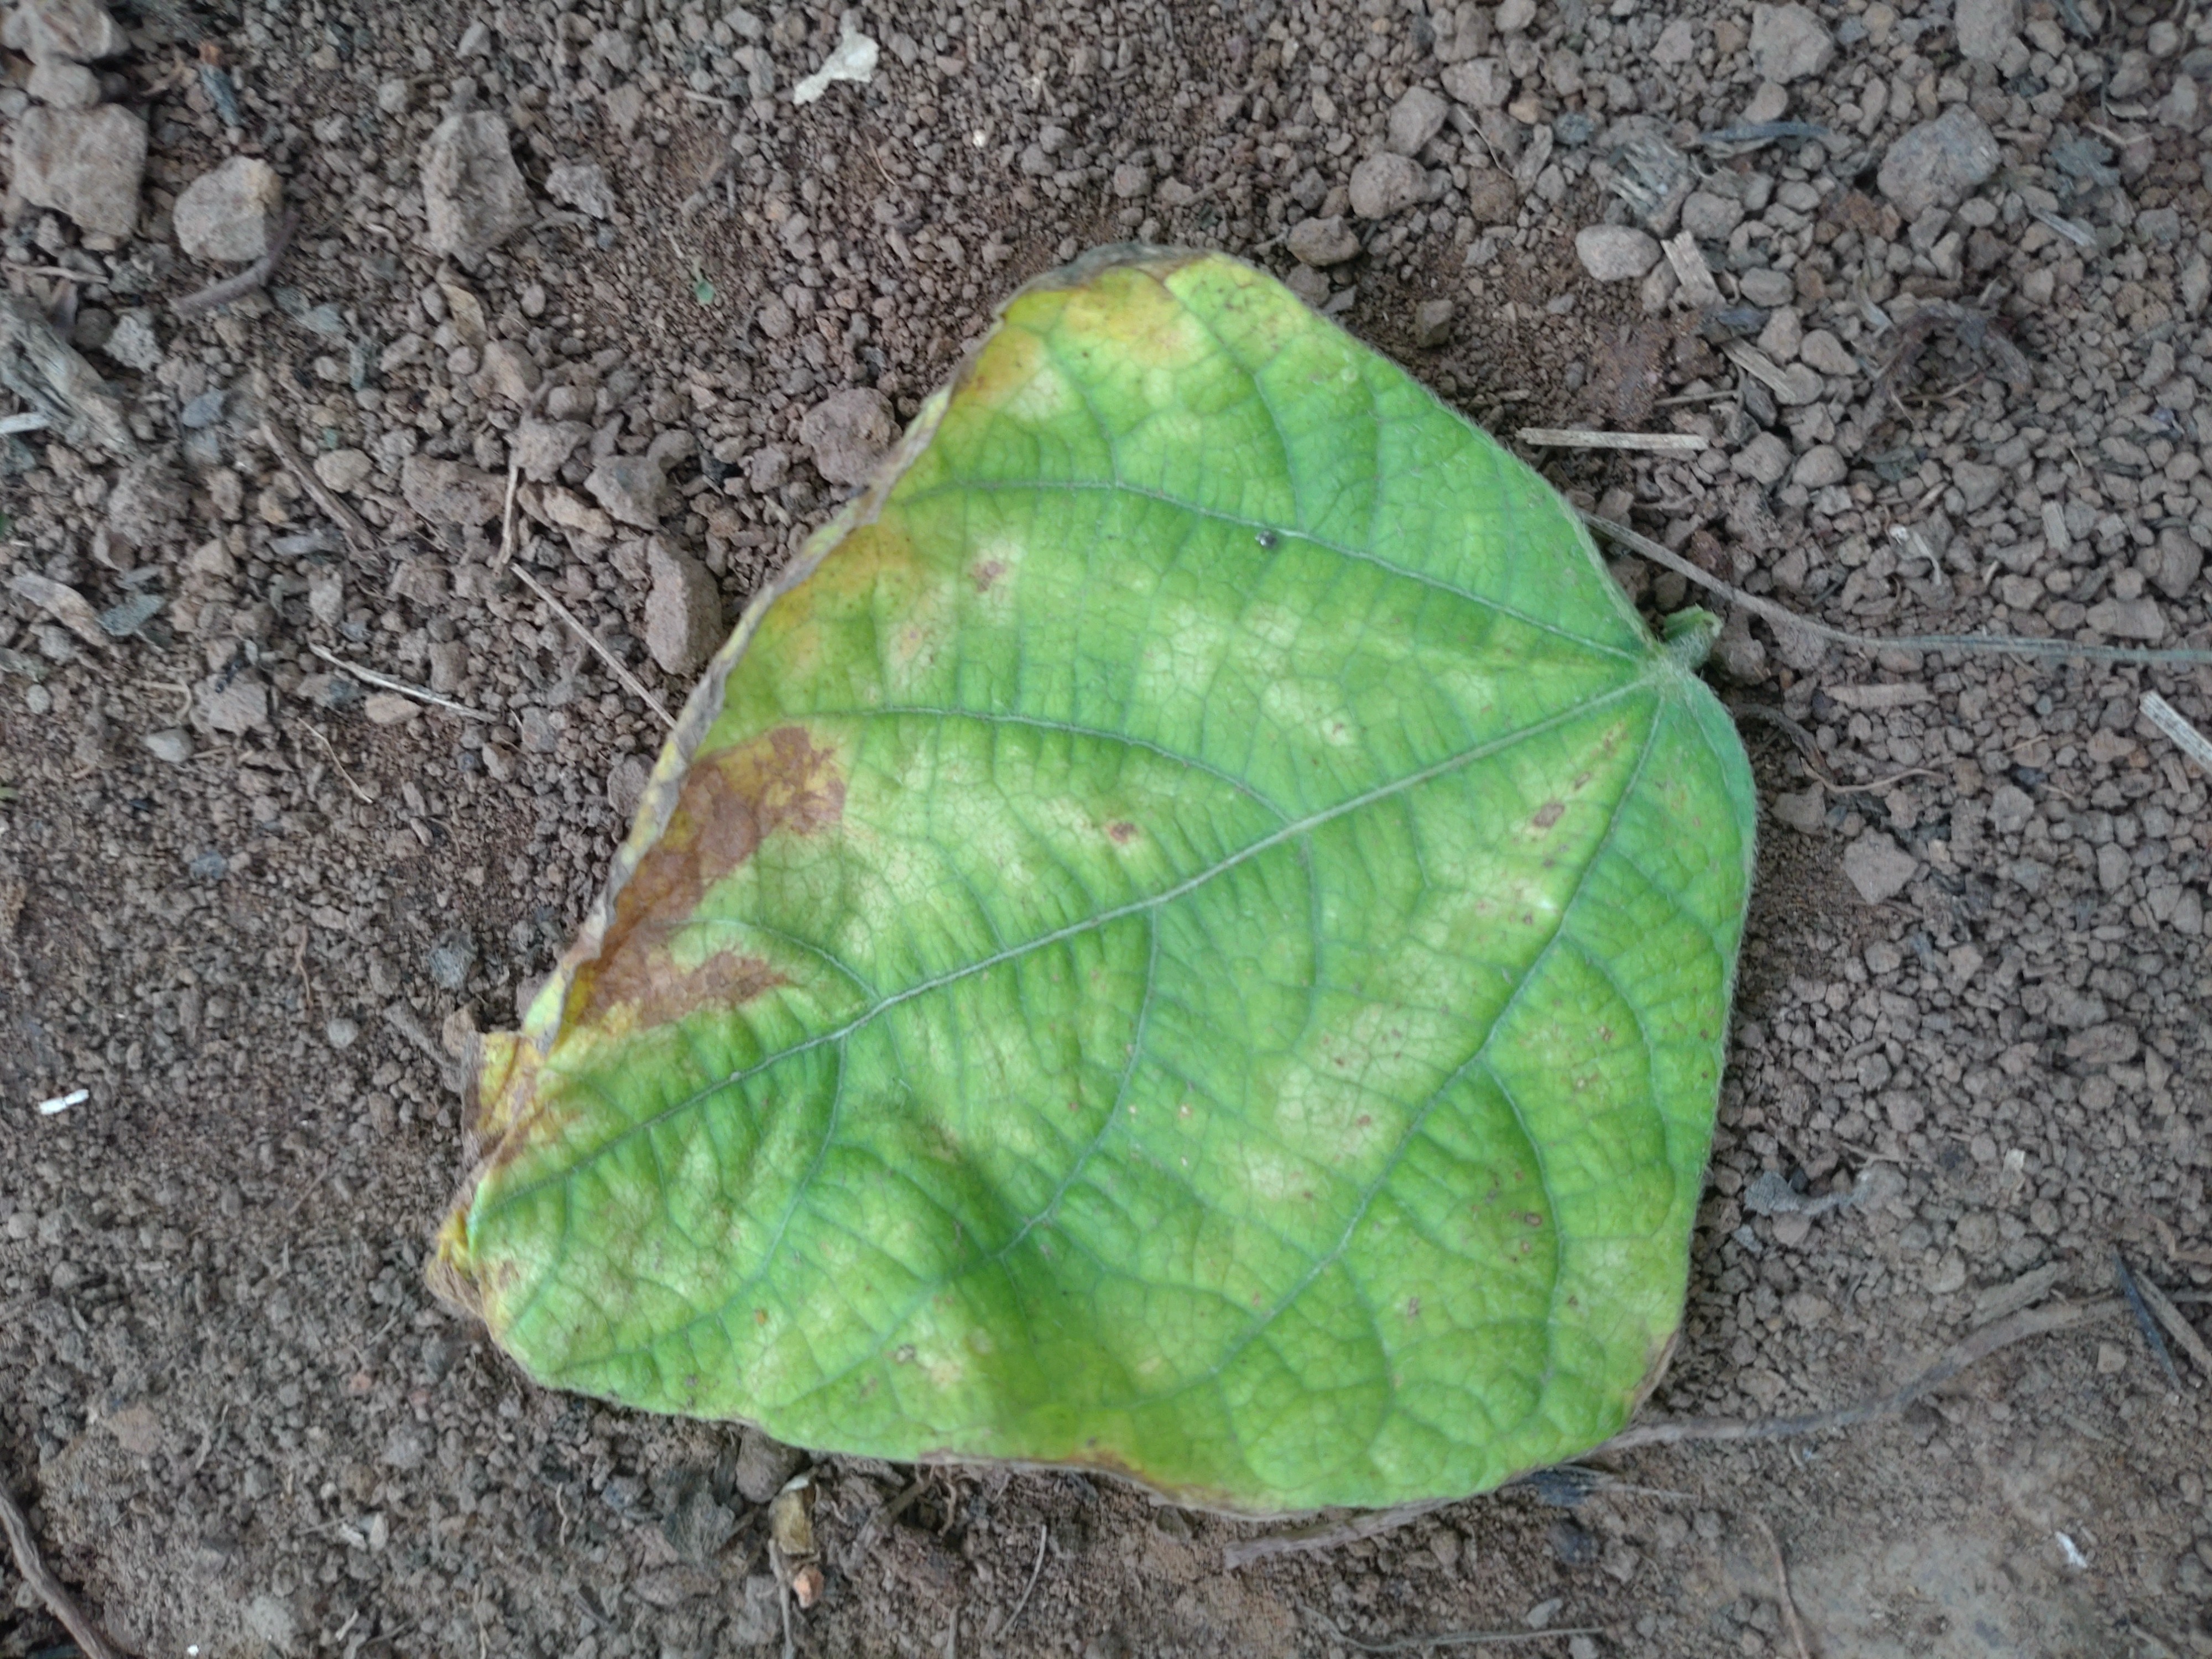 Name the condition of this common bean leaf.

anthracnose
